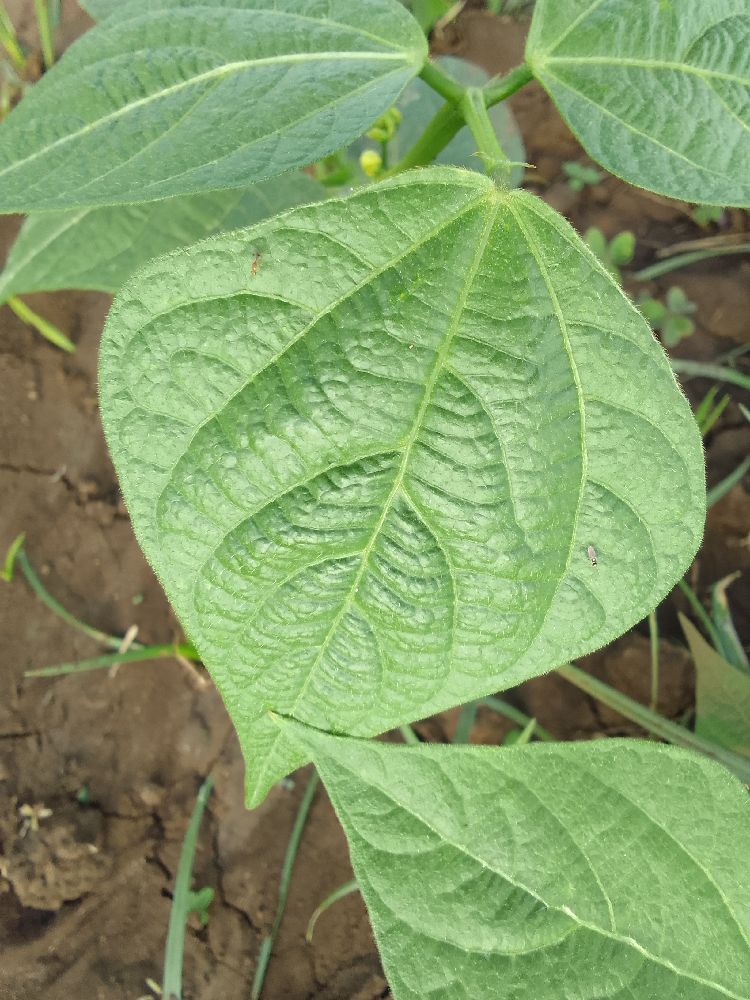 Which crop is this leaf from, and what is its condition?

common bean, healthy
